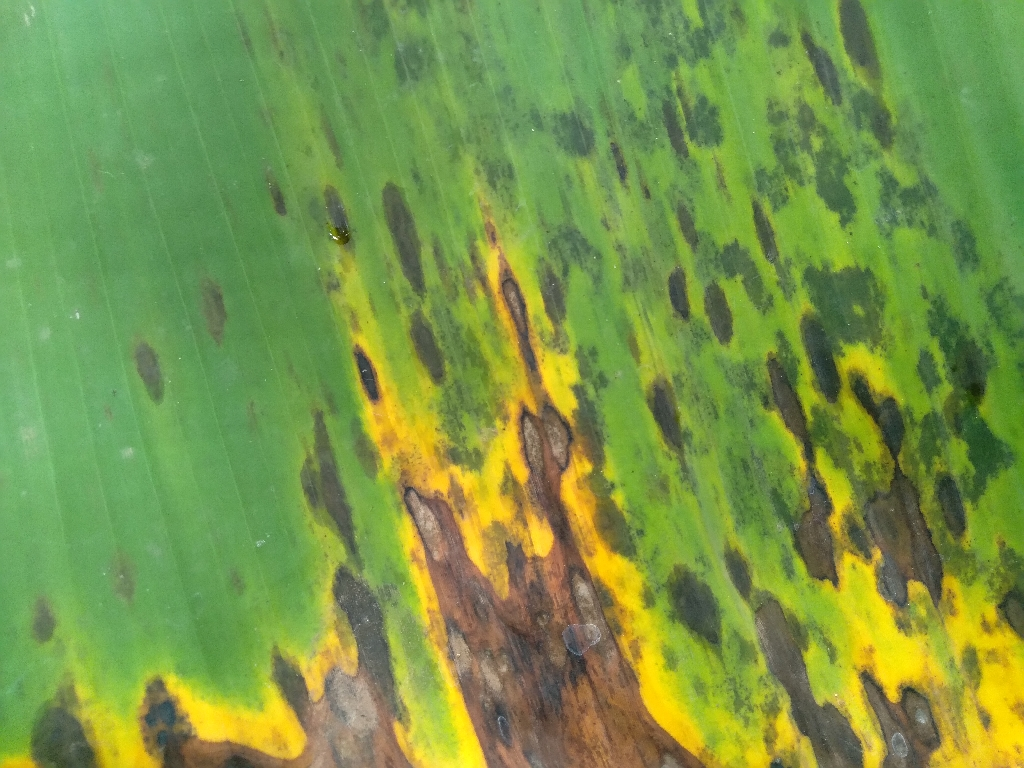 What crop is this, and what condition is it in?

banana, black sigatoka
